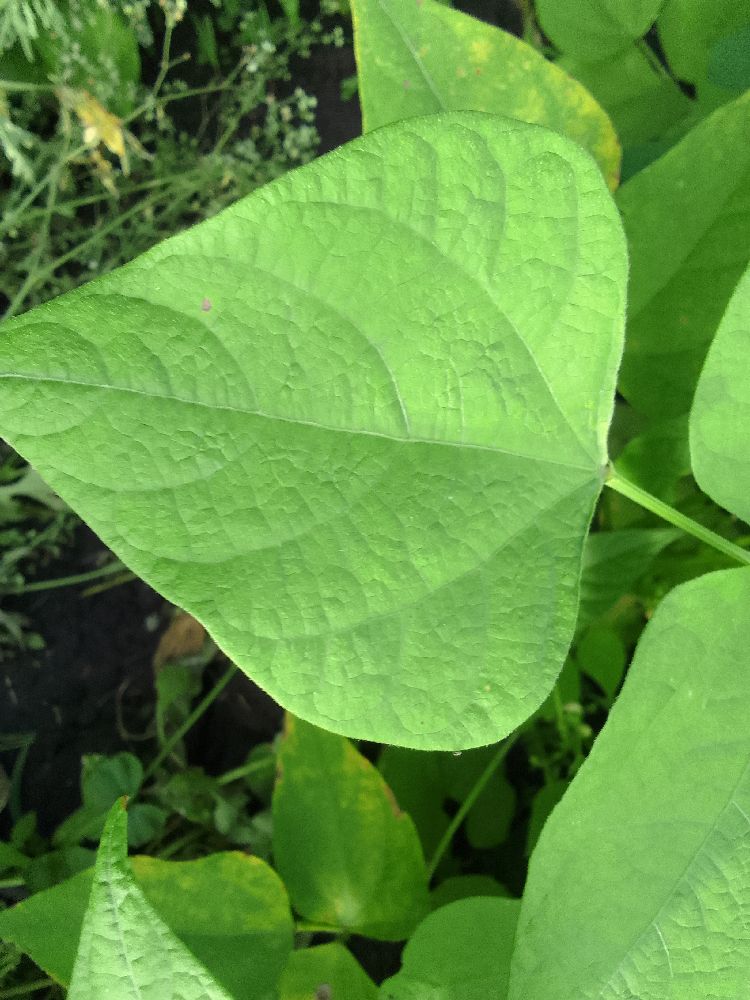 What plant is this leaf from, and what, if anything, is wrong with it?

common bean, healthy
